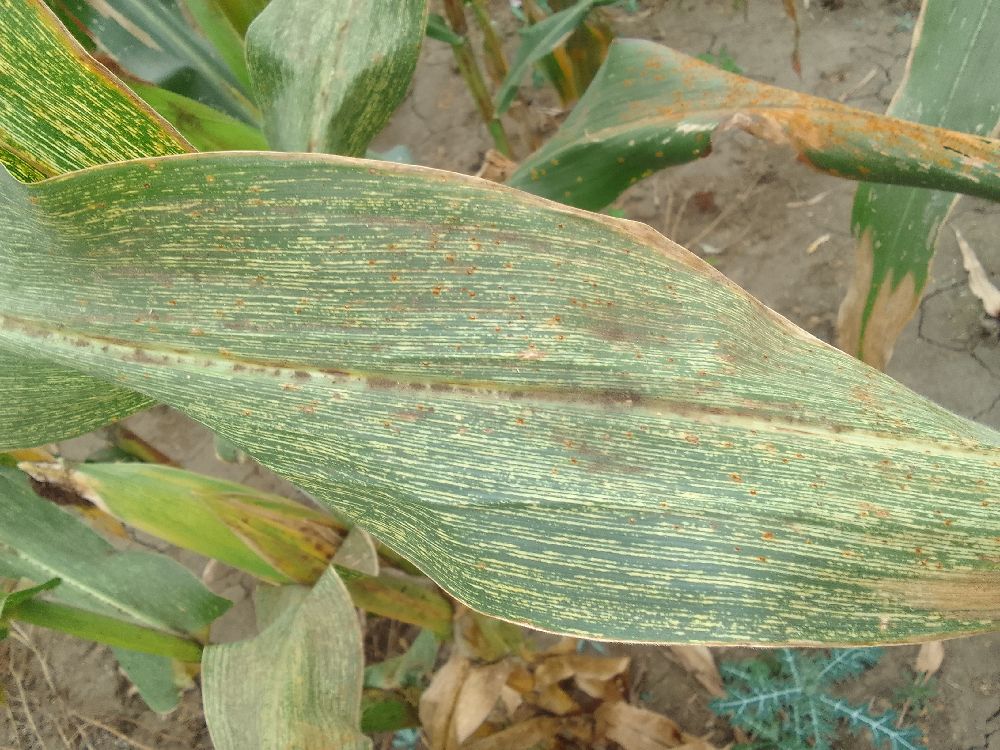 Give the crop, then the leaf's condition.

maize, maize streak virus
